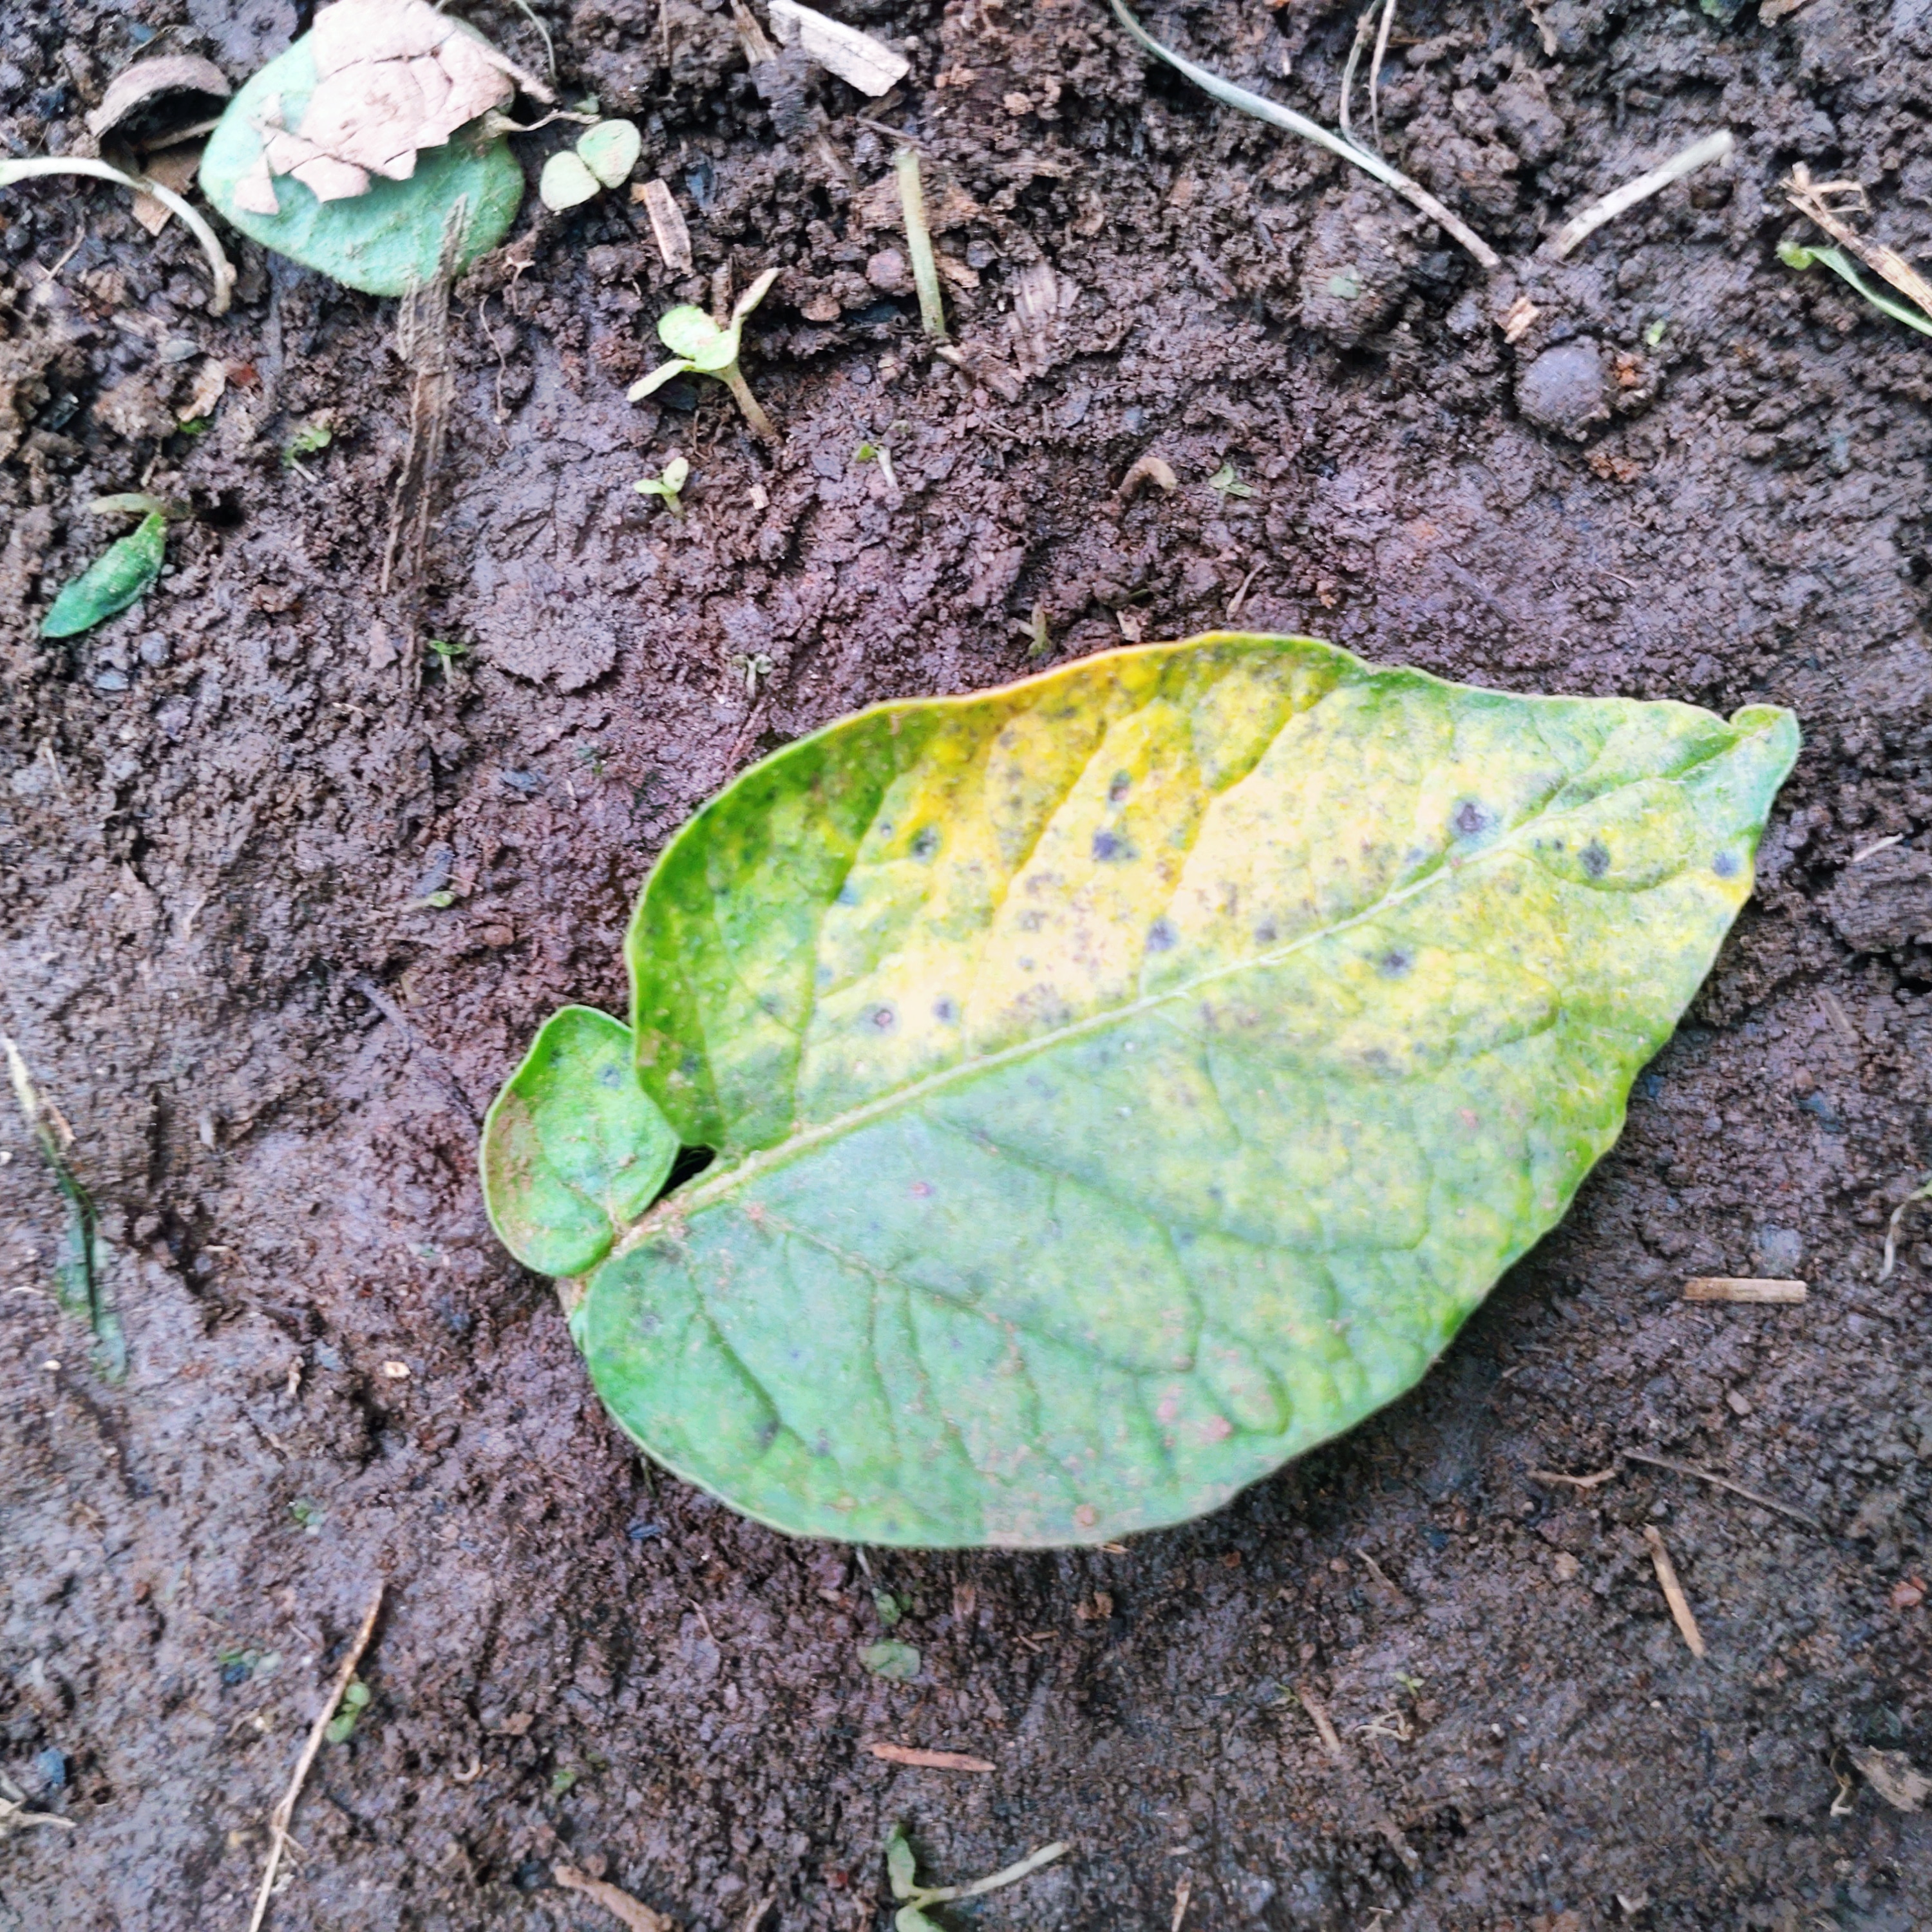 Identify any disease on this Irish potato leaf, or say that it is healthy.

late blight
